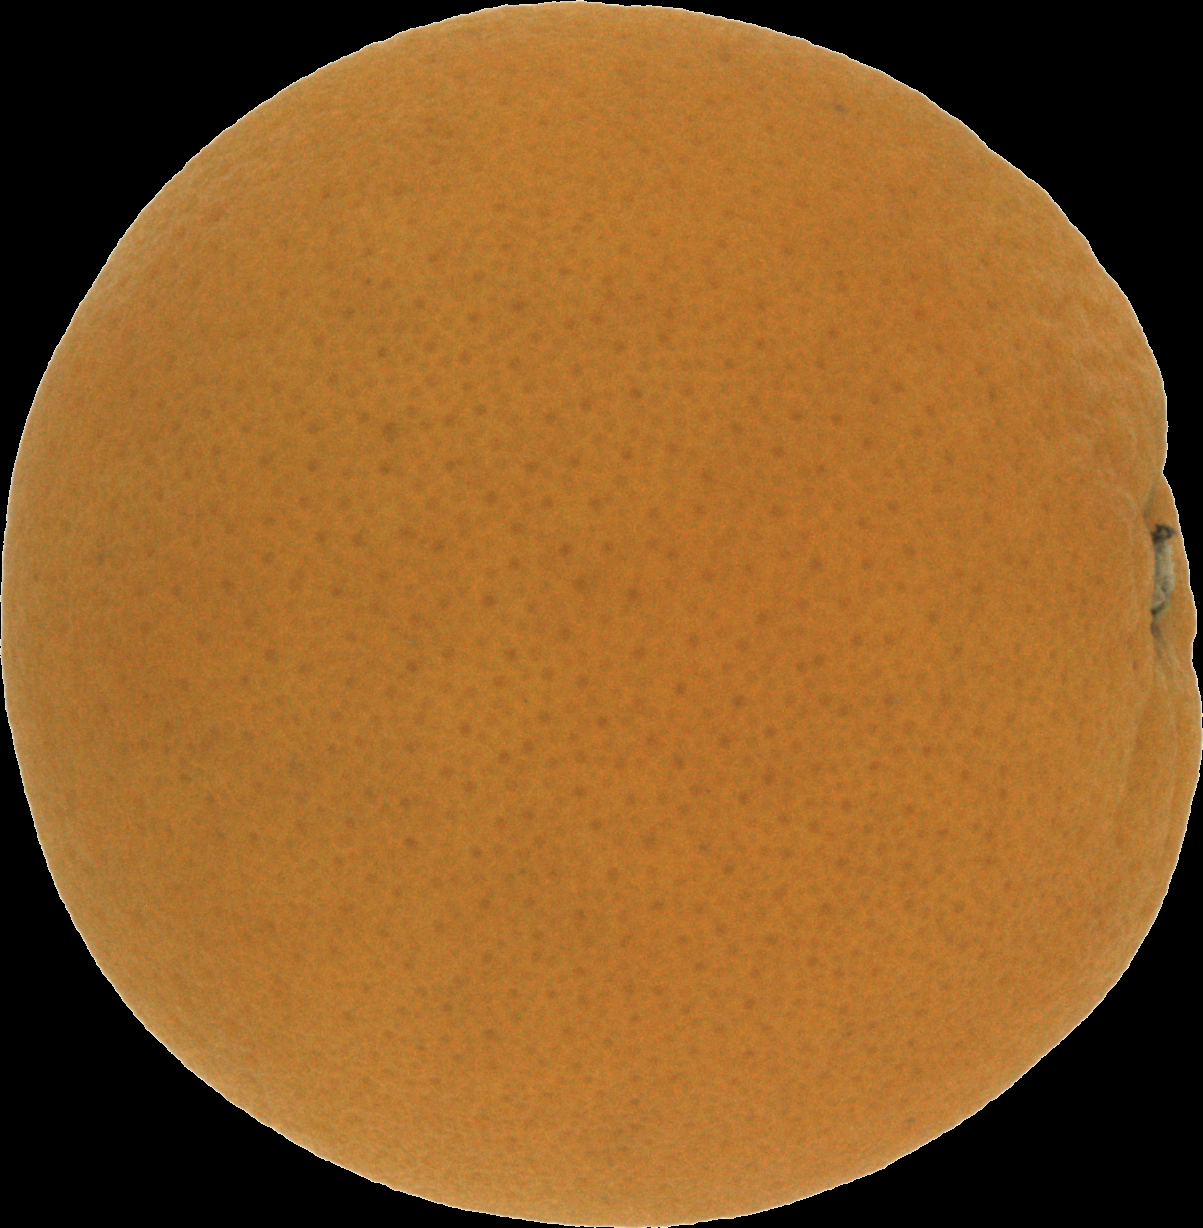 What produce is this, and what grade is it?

orange, good
